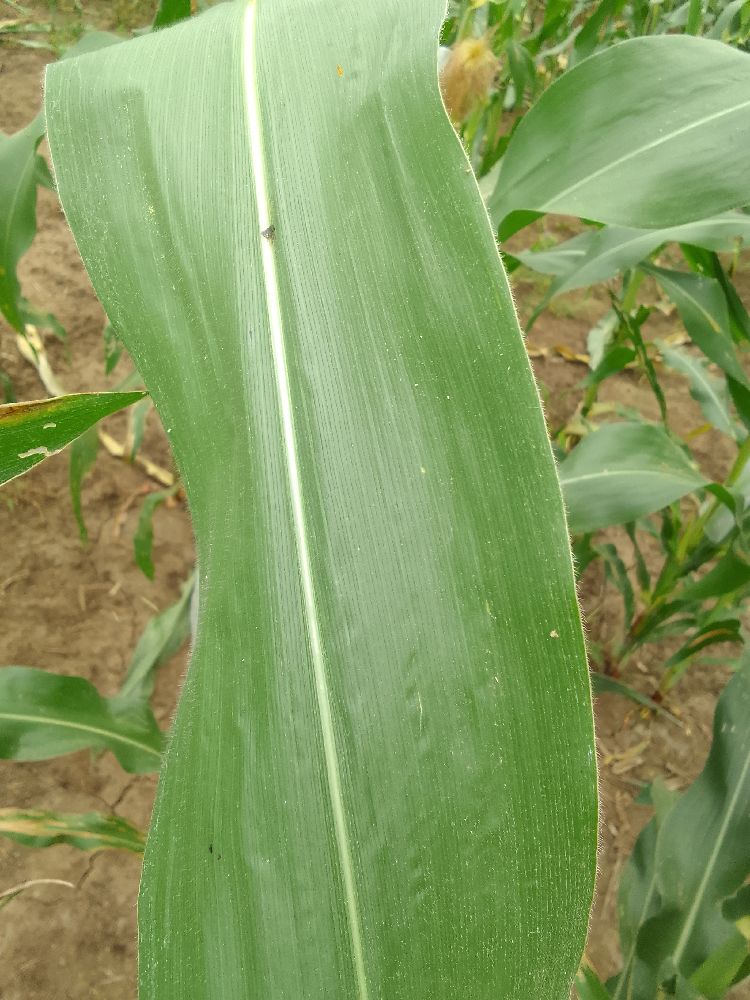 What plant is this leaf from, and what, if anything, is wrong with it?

maize, healthy
